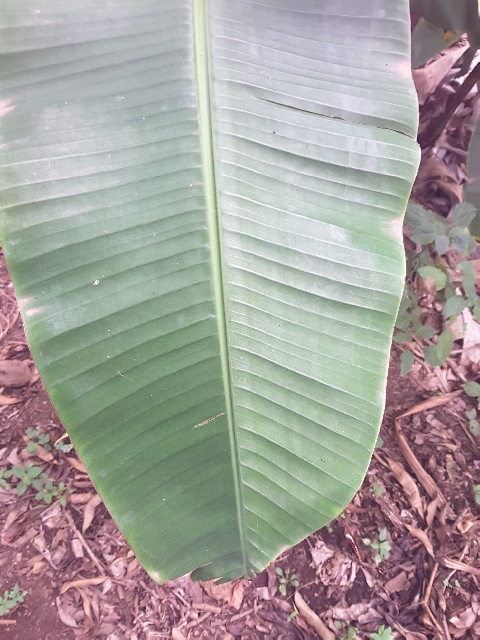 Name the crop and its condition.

banana, healthy
